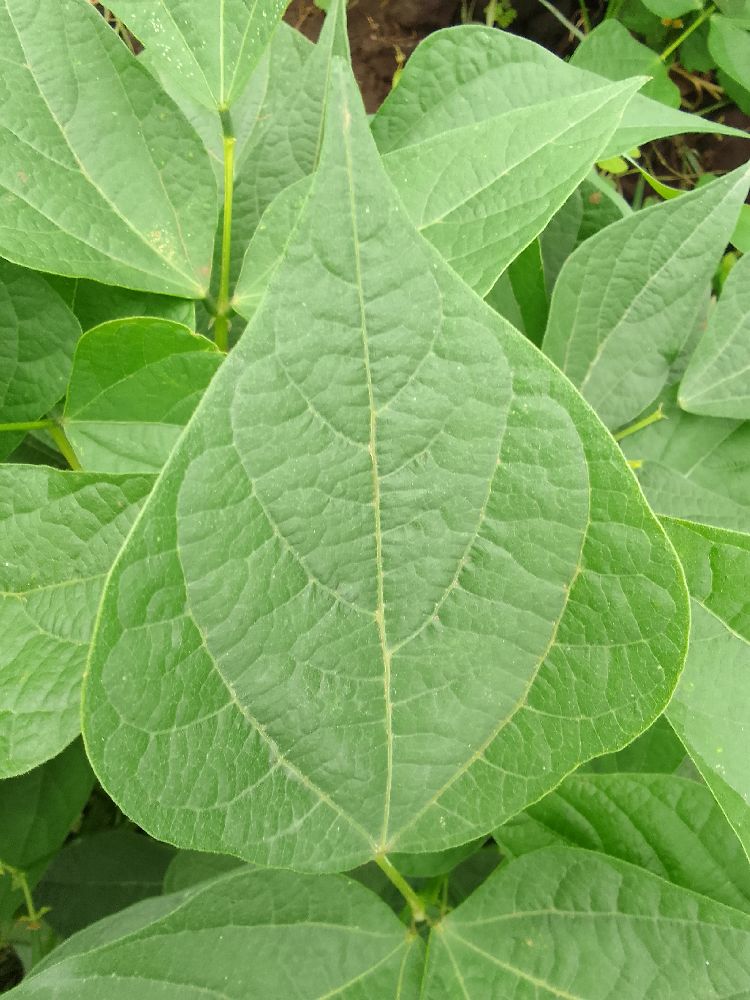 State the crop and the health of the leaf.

common bean, healthy
